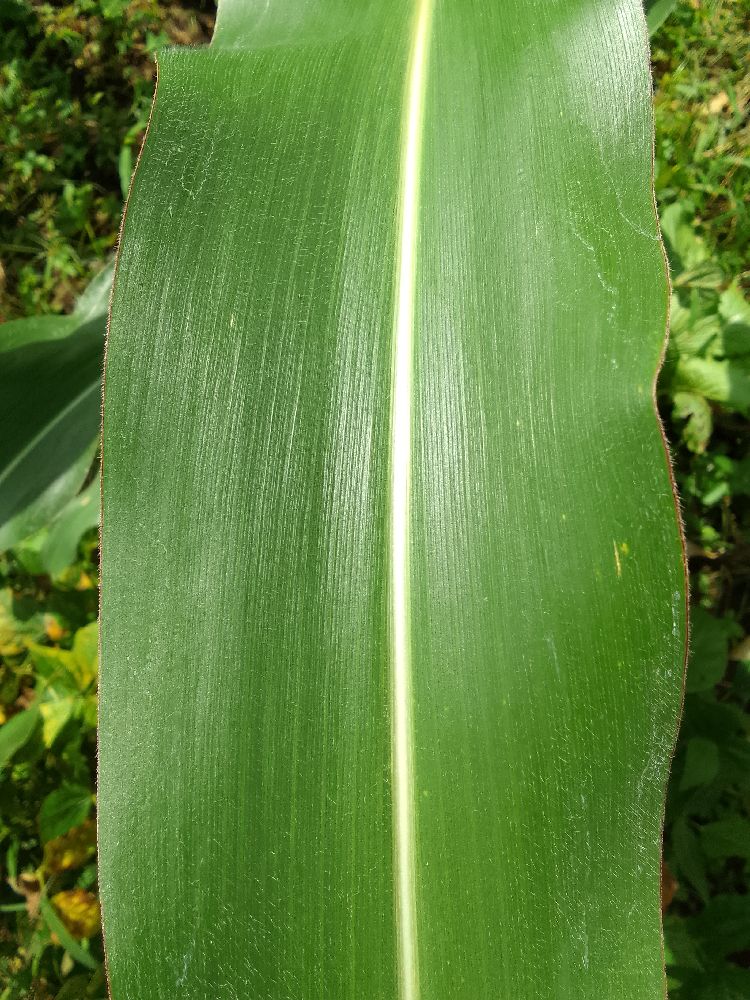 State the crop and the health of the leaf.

maize, healthy
